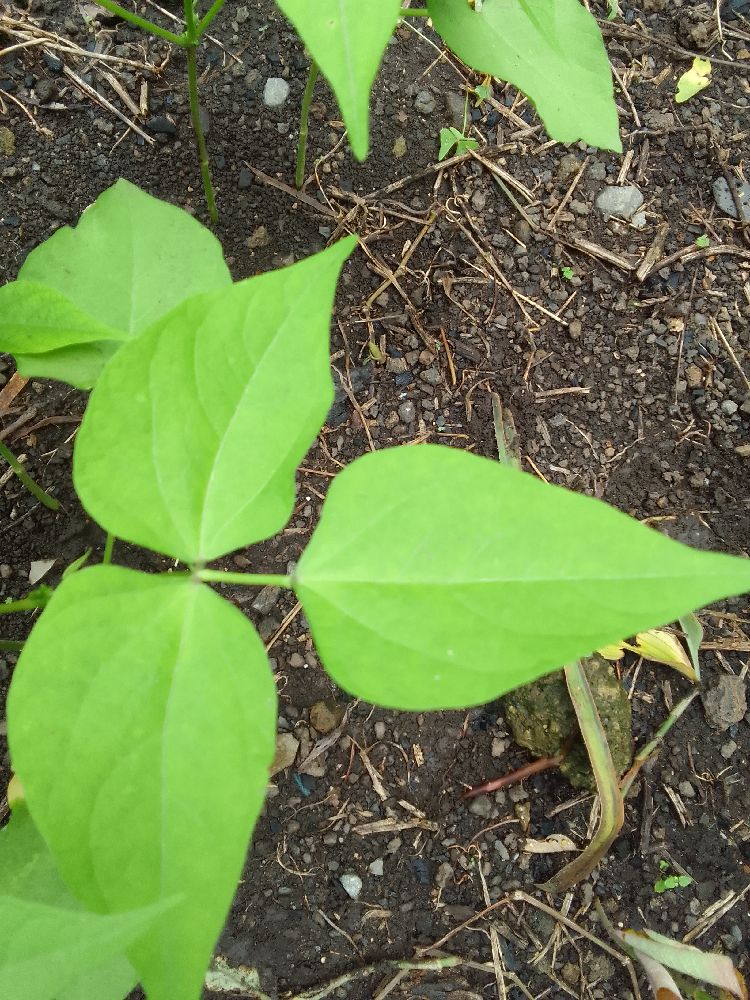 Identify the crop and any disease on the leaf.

common bean, healthy
